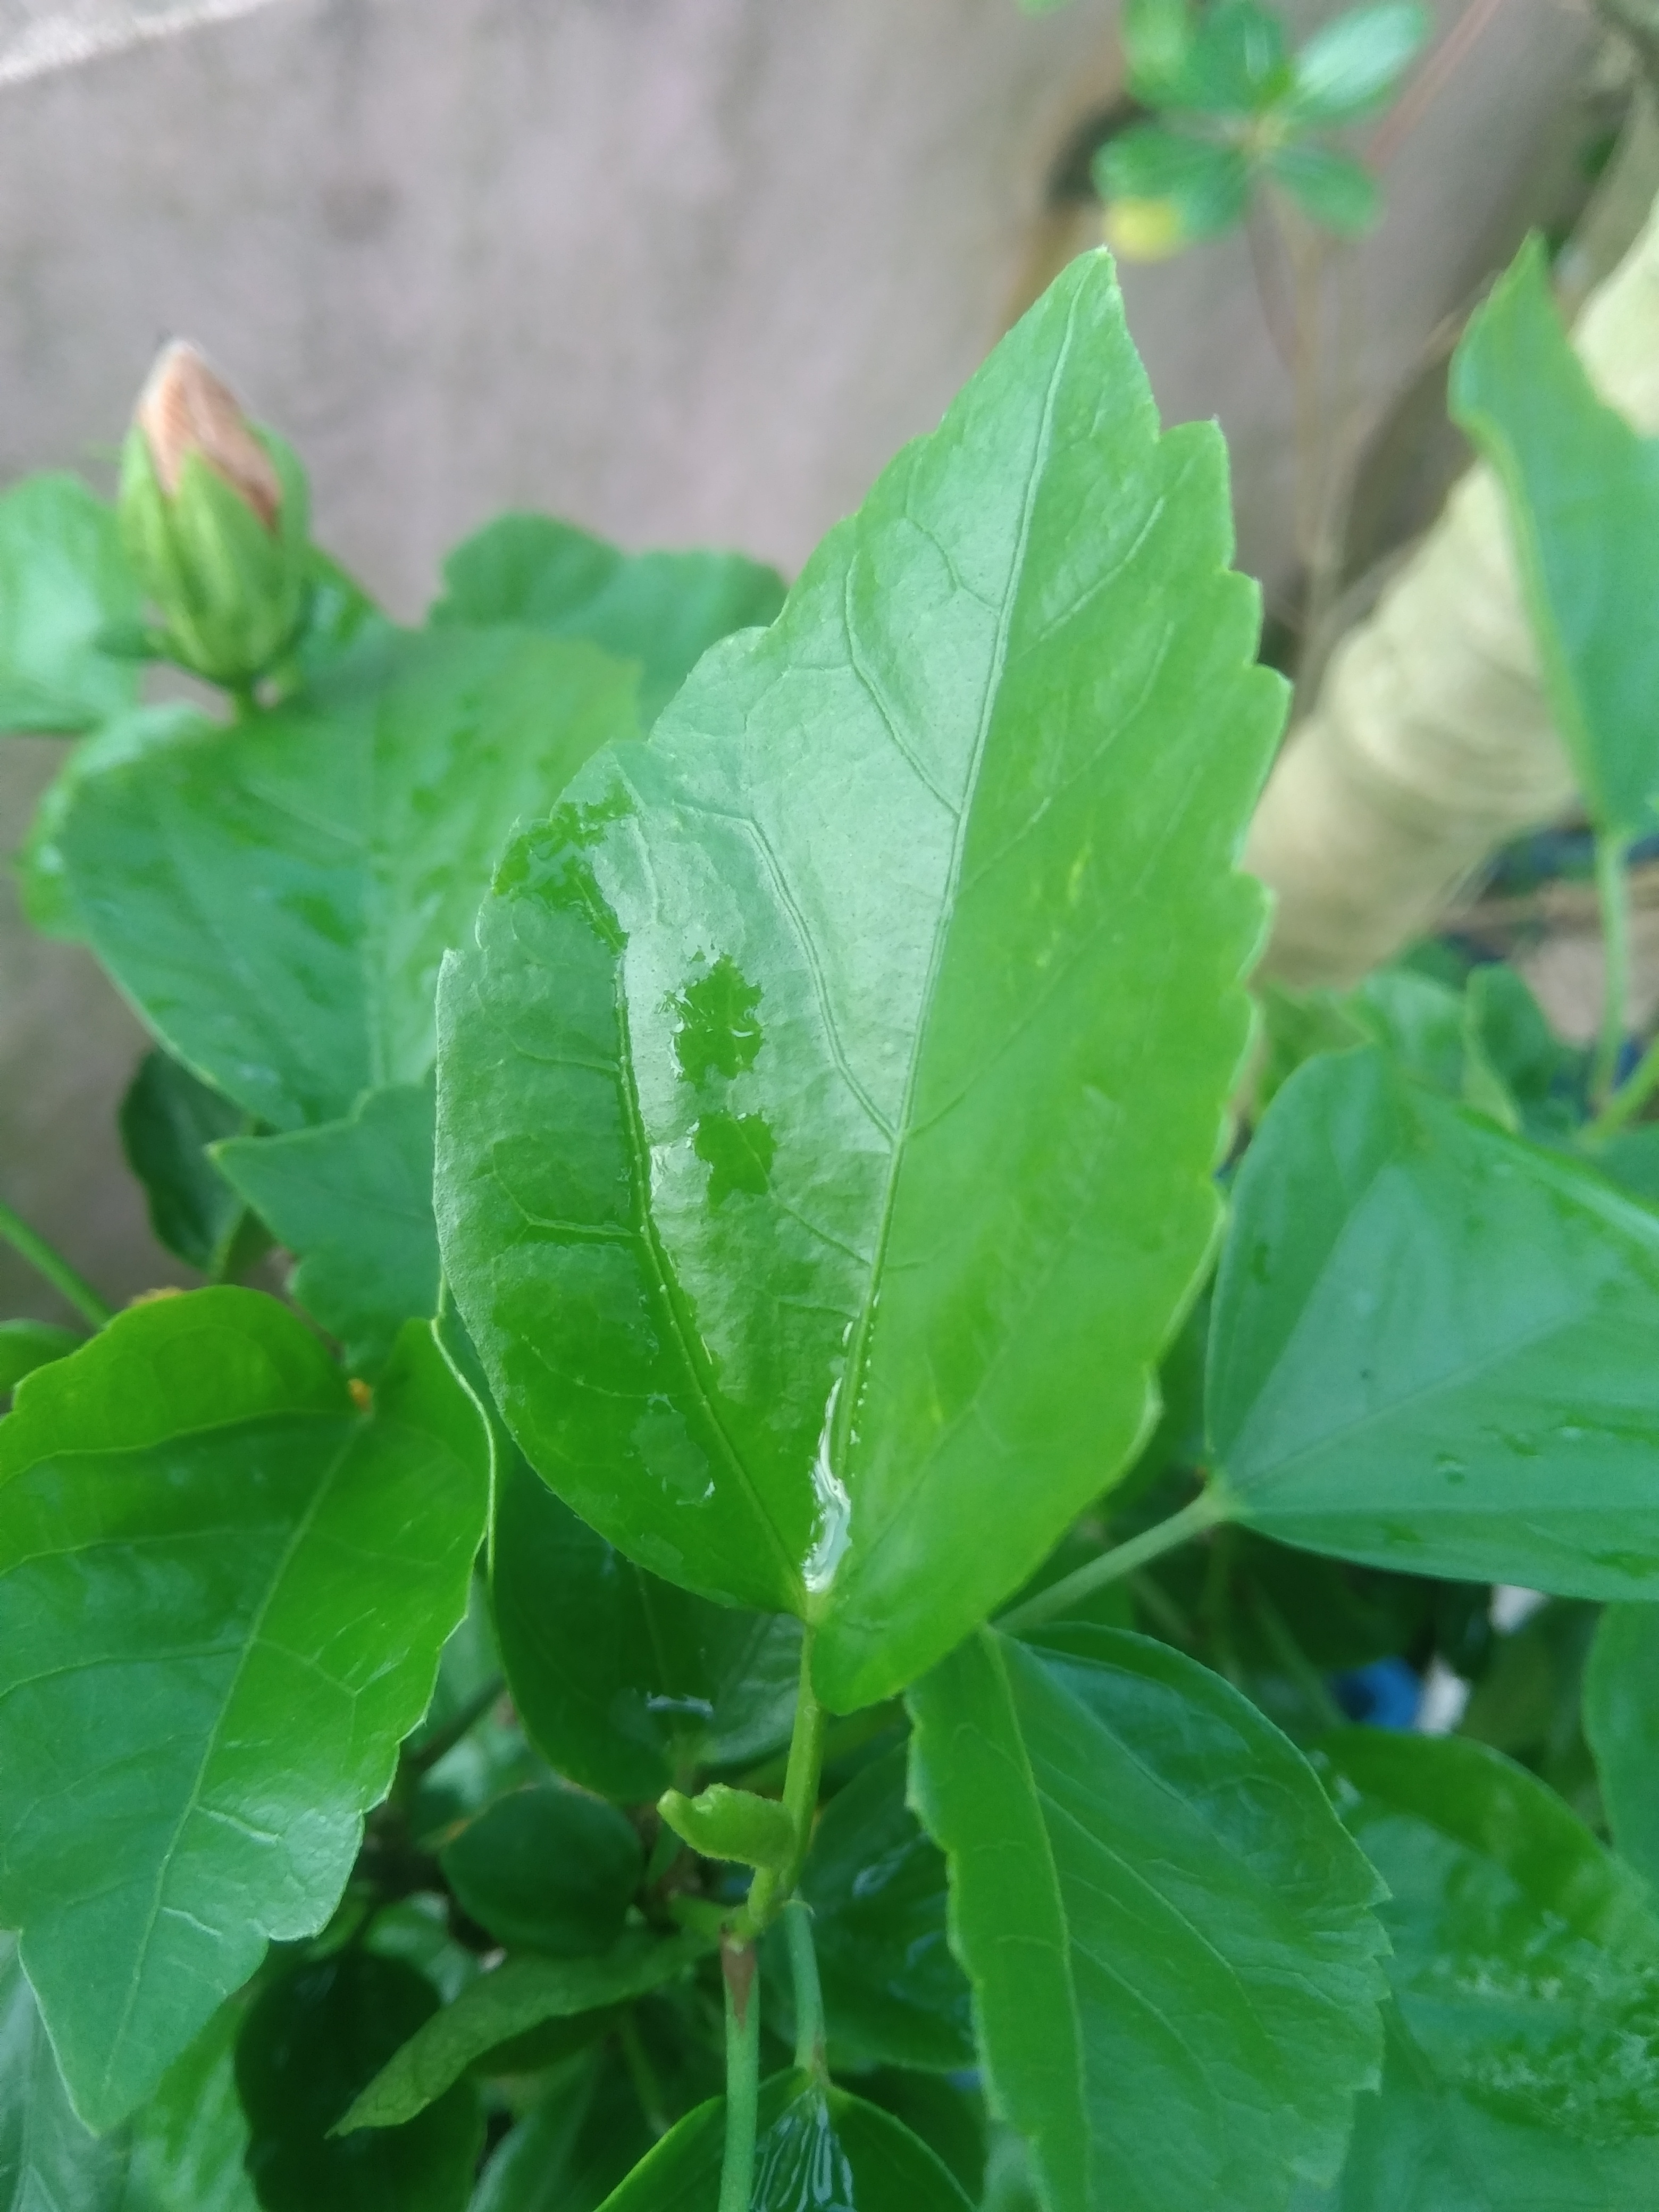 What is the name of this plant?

hibiscus
